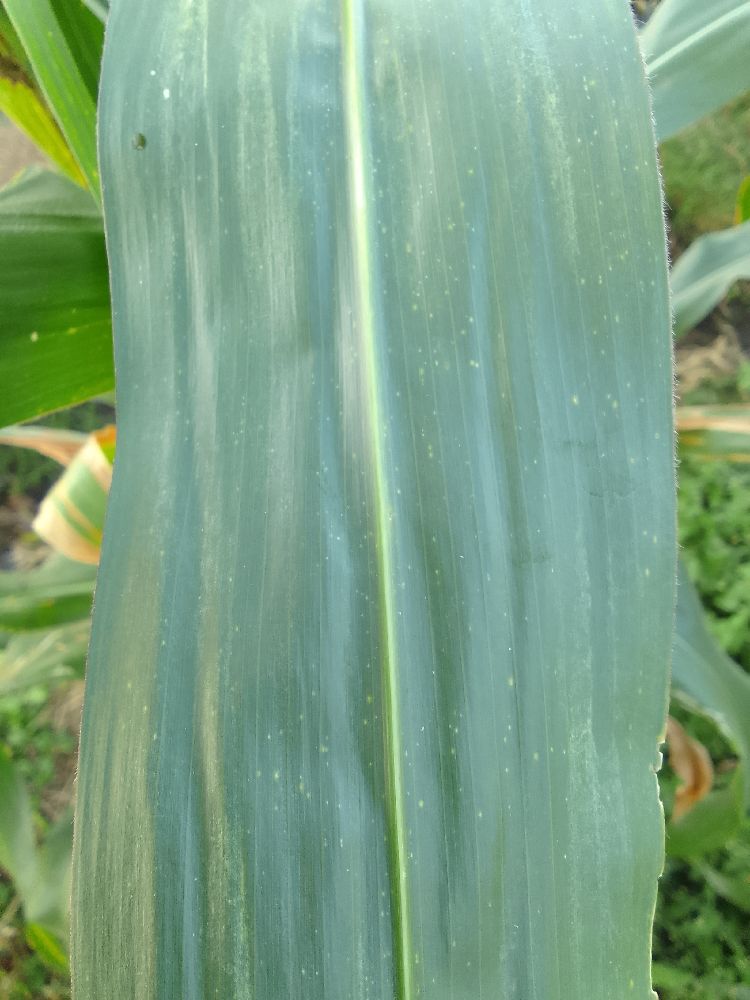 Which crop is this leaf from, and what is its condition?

maize, healthy
